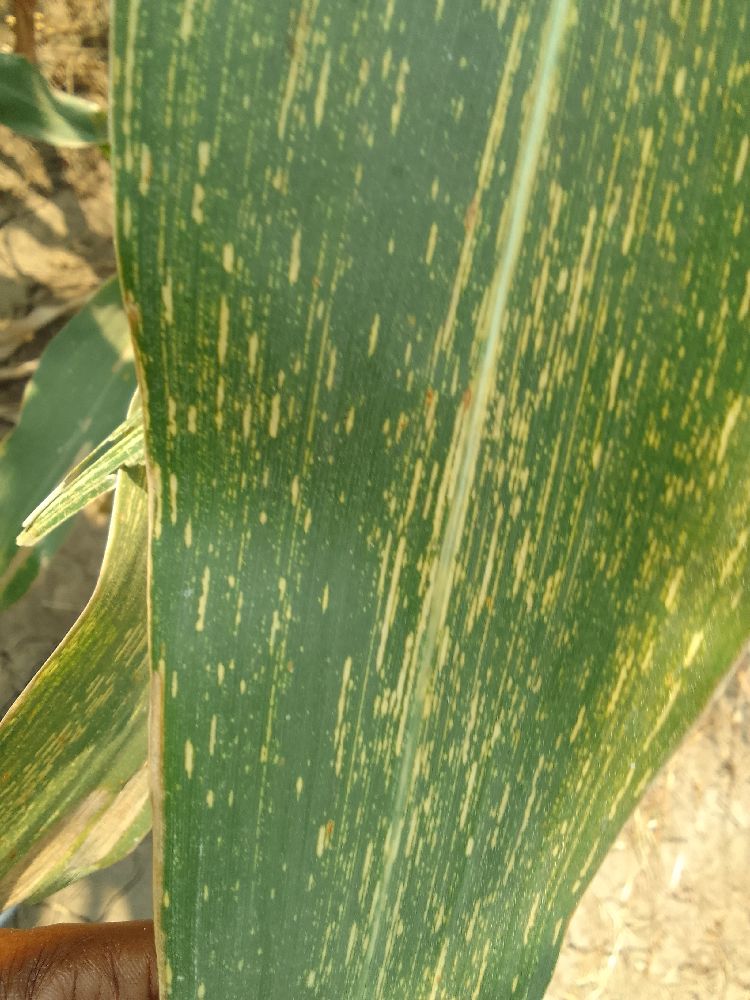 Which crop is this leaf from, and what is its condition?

maize, maize streak virus
